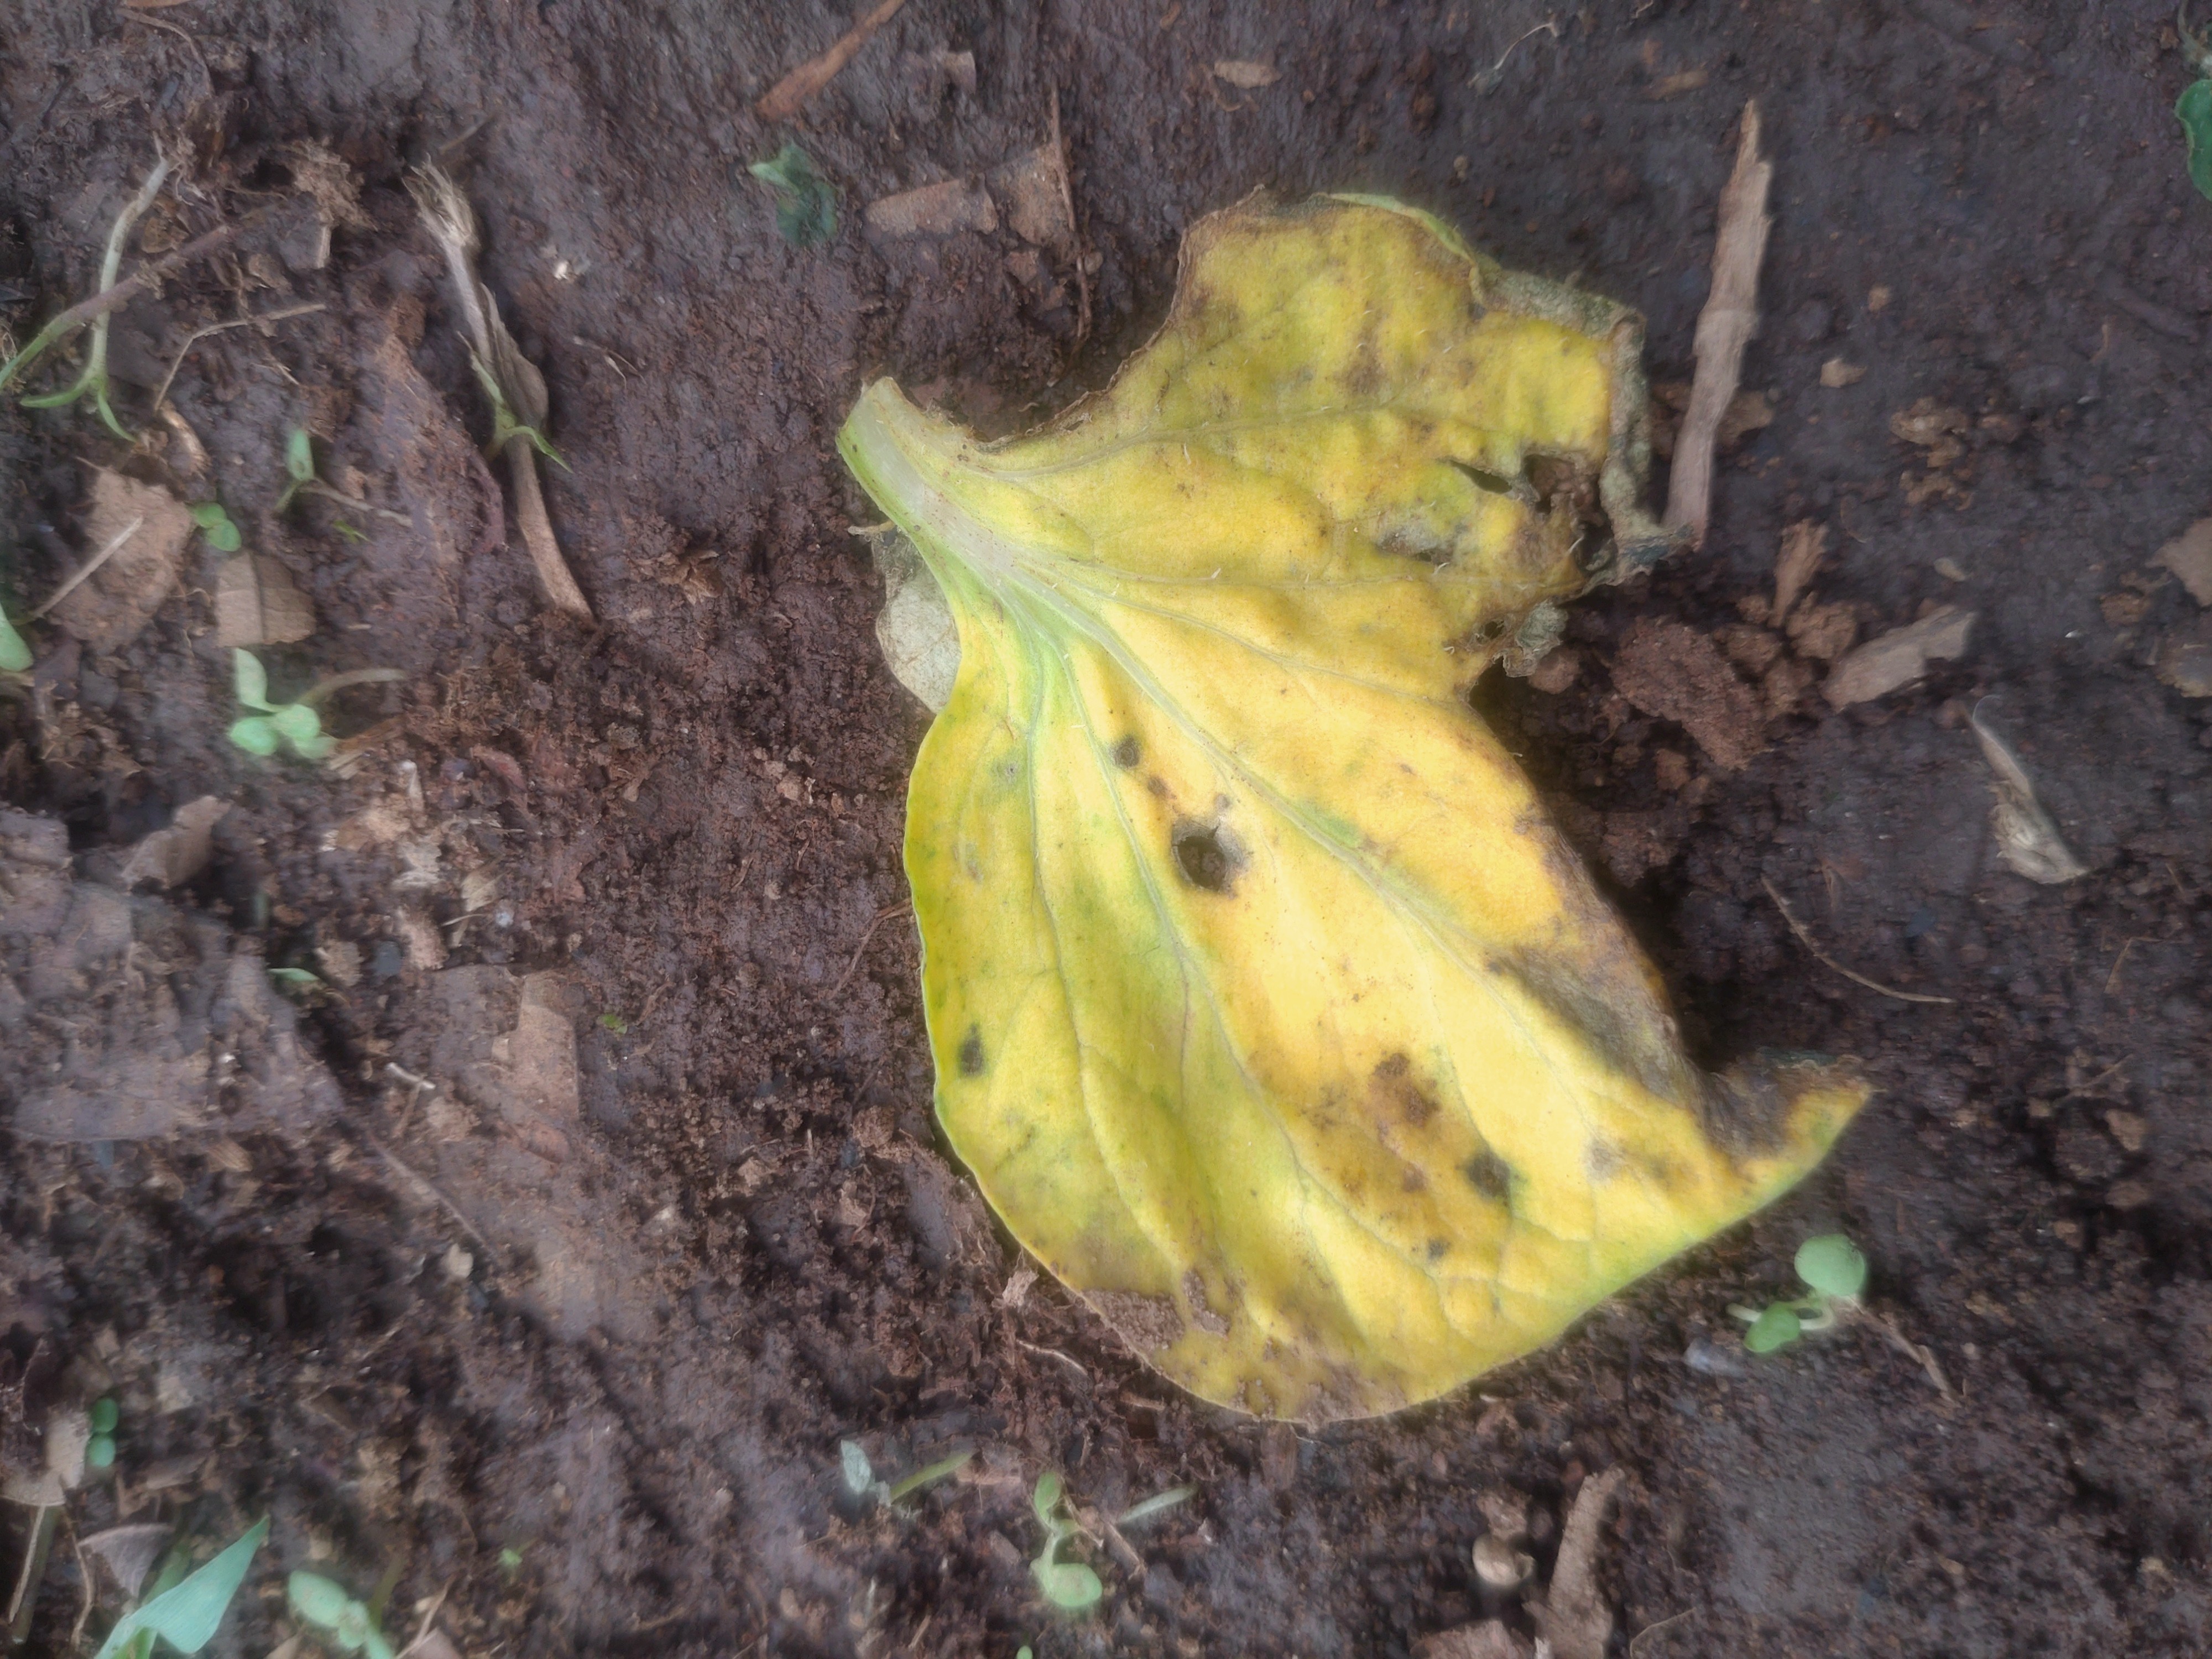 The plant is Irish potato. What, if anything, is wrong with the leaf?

late blight
